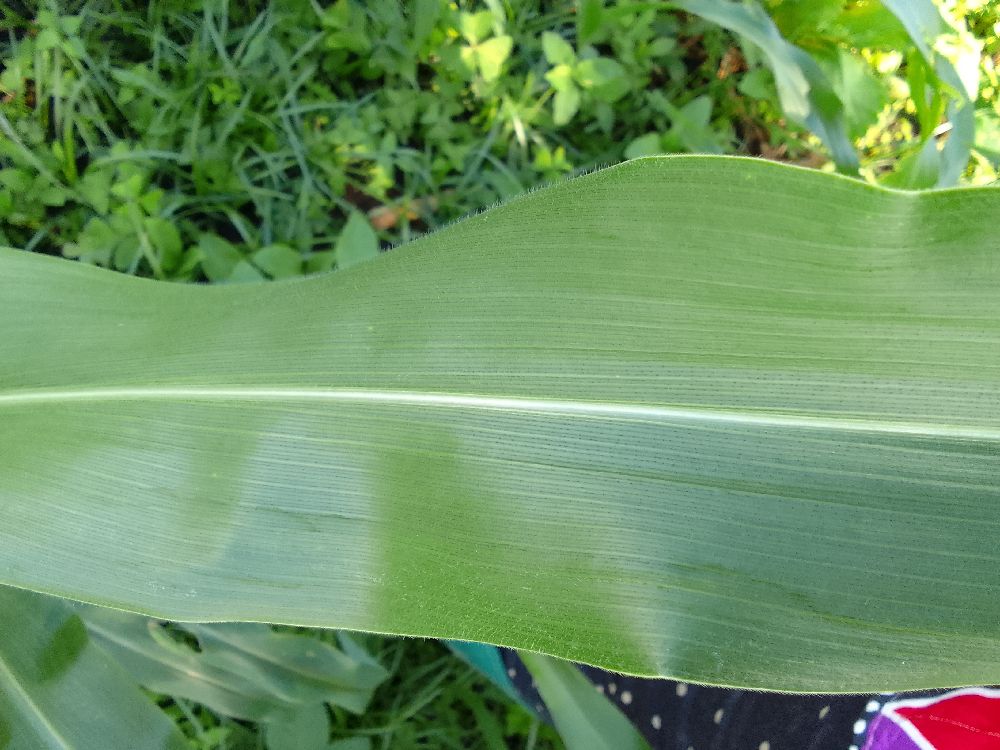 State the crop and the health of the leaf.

maize, healthy
